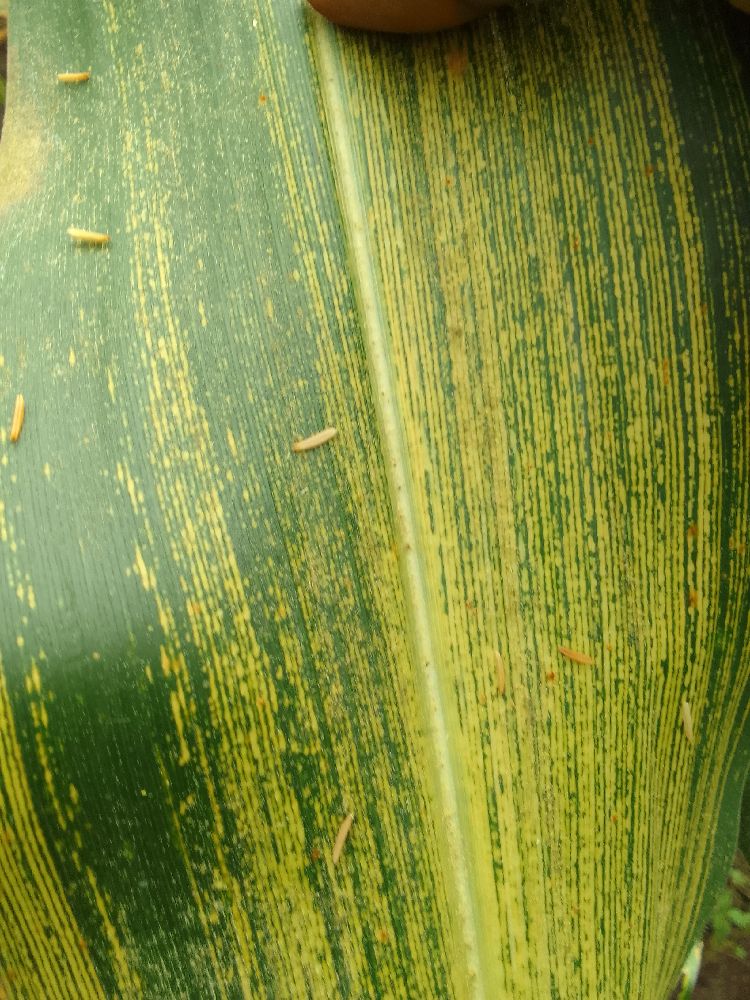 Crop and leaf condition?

maize, maize streak virus
